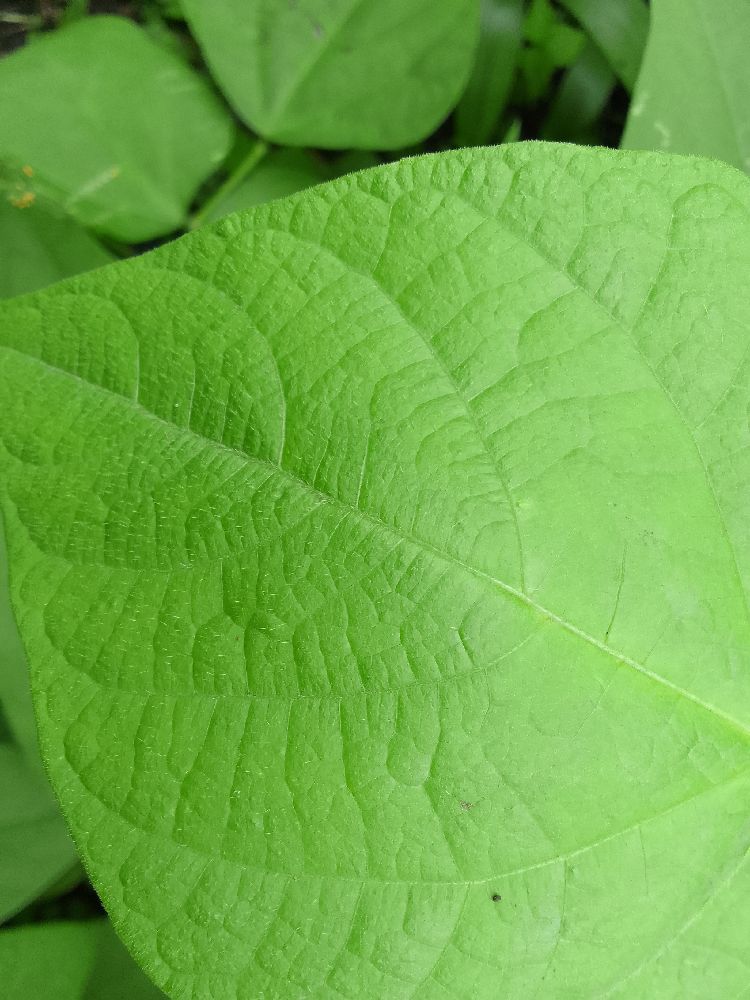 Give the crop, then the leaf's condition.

common bean, healthy
